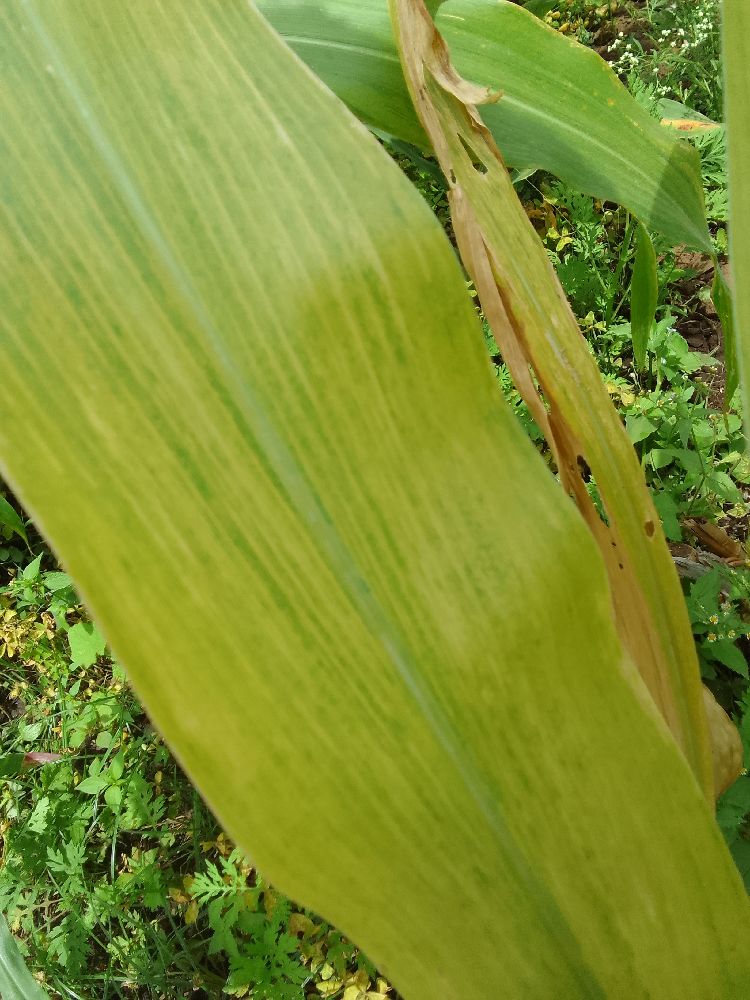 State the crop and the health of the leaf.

maize, maize lethal necrosis
